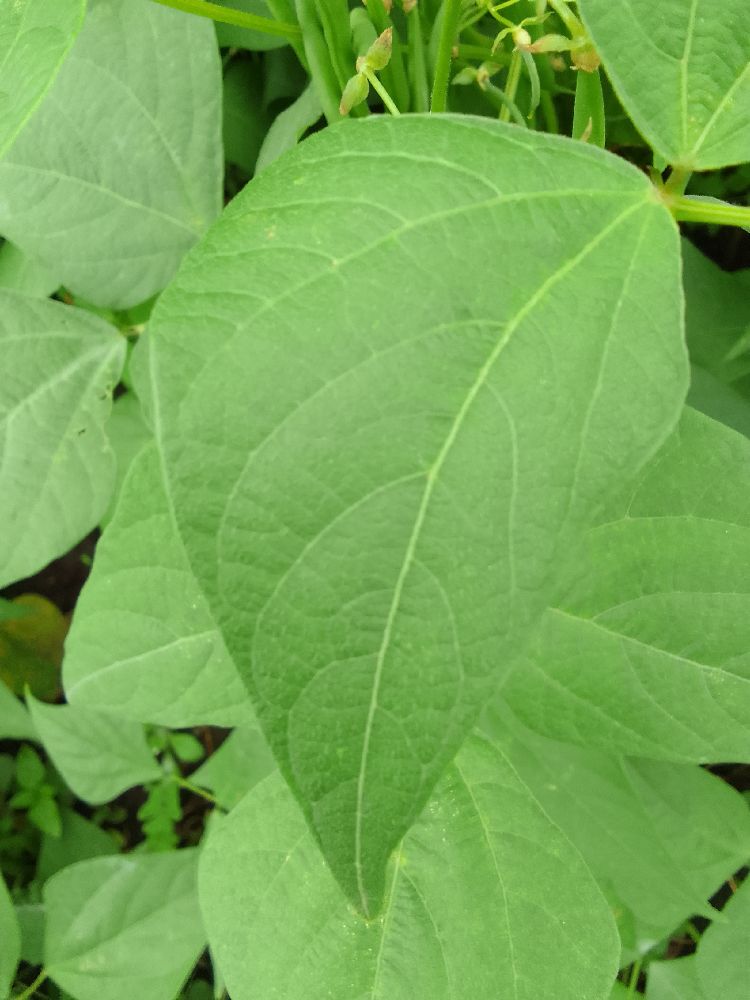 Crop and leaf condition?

common bean, healthy
